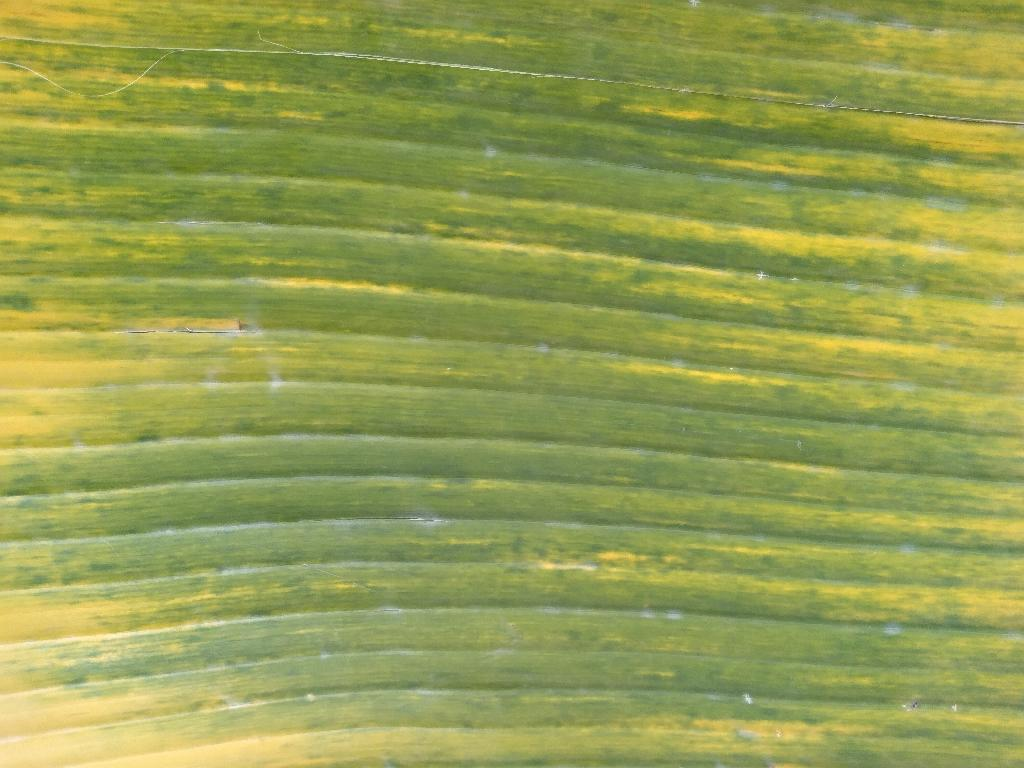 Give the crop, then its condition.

banana, fusarium wilt race 1
